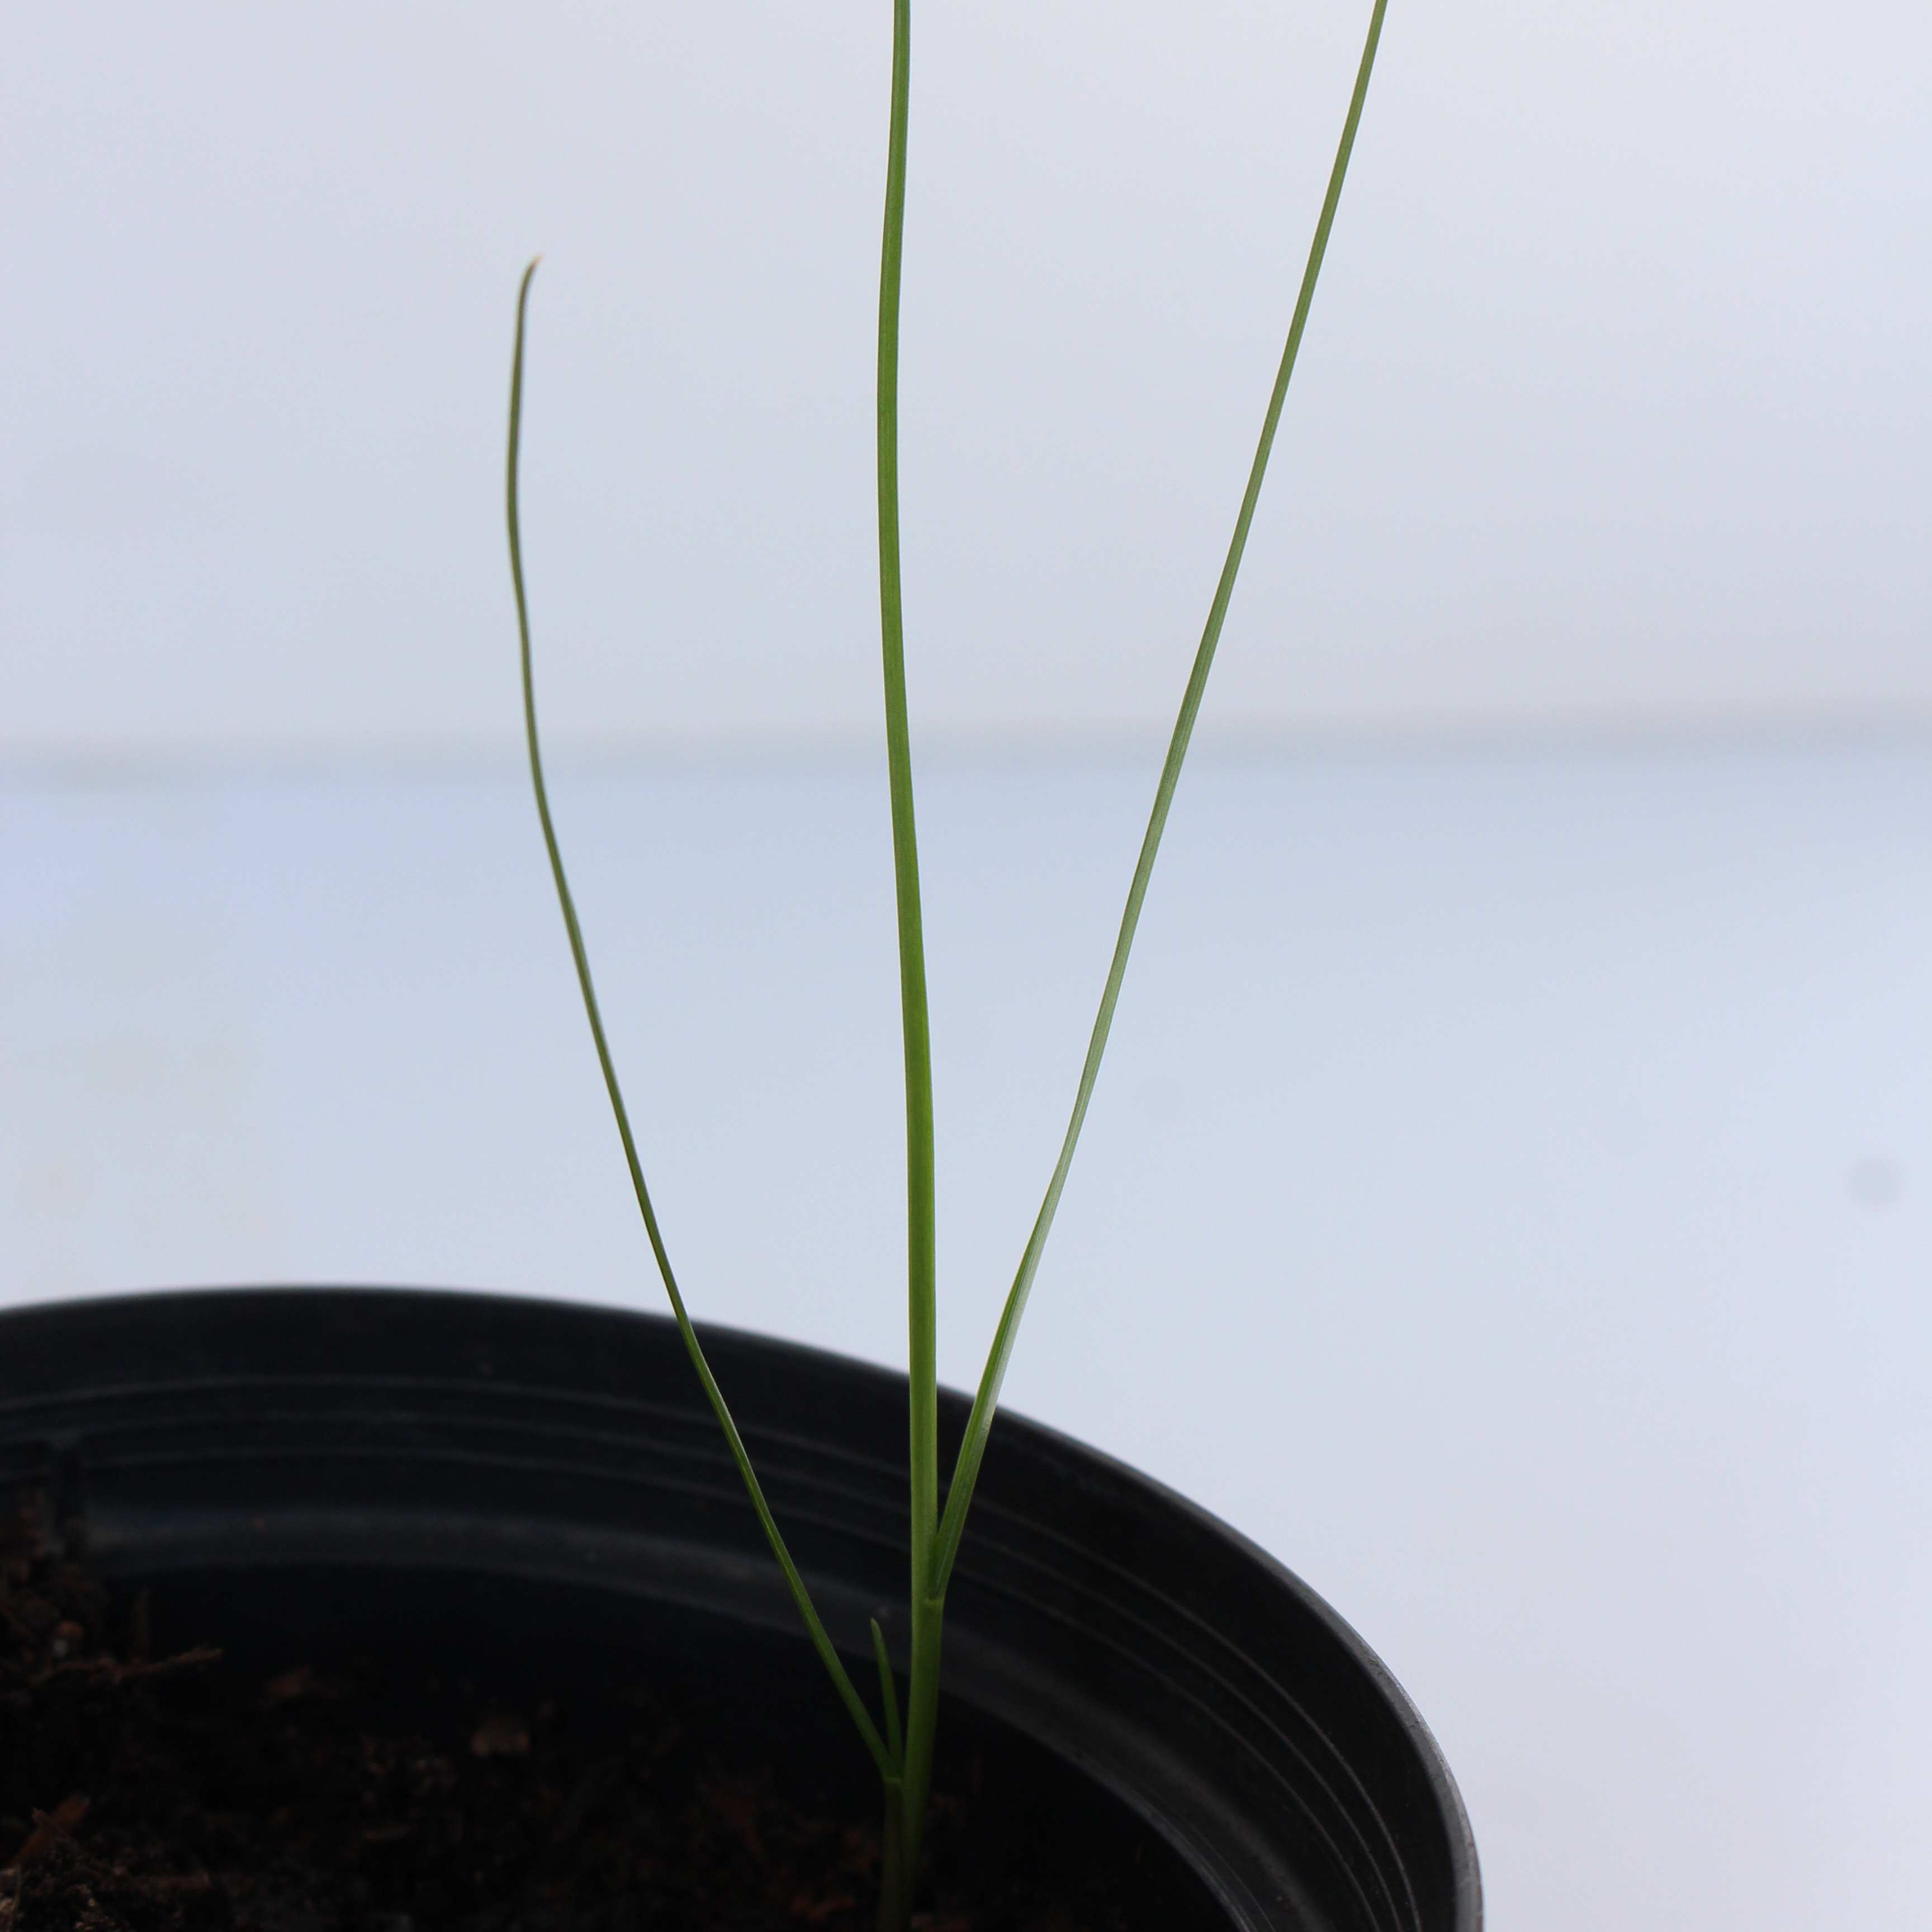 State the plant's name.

Lolium multiflorum
